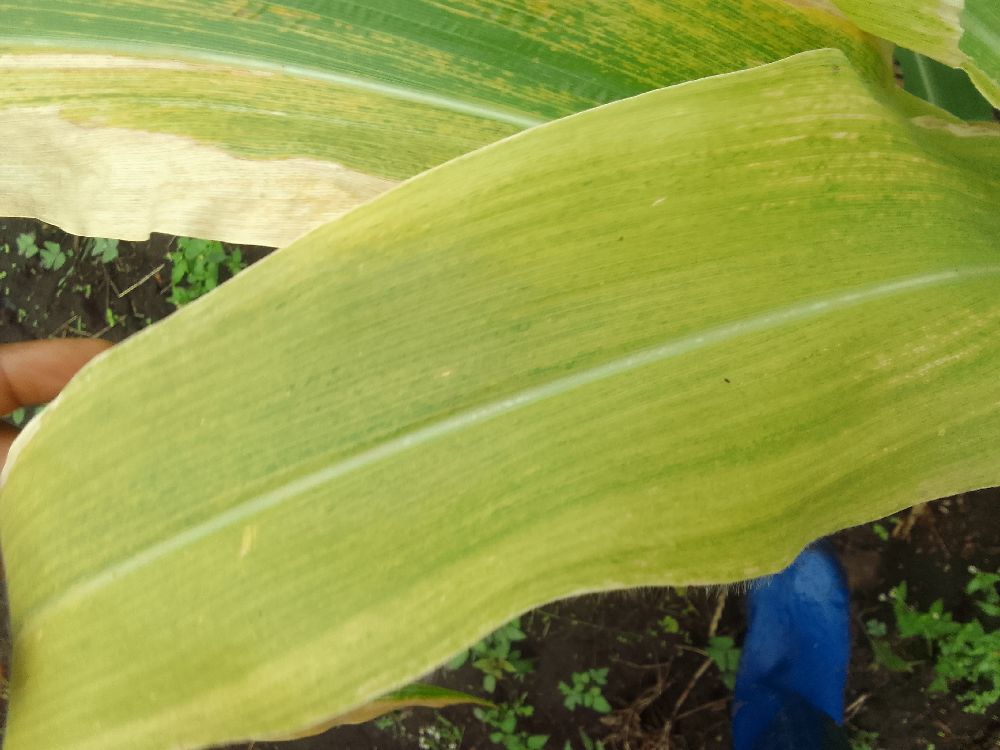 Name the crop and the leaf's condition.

maize, maize lethal necrosis
